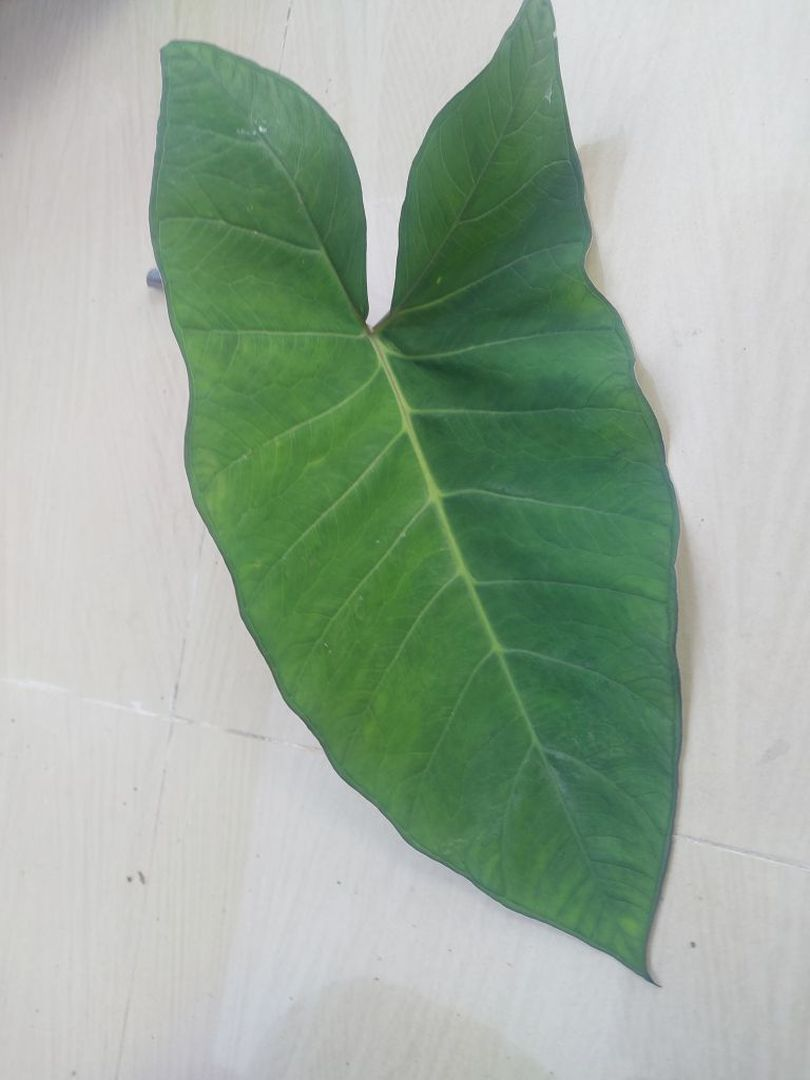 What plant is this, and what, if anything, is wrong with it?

taro, healthy
